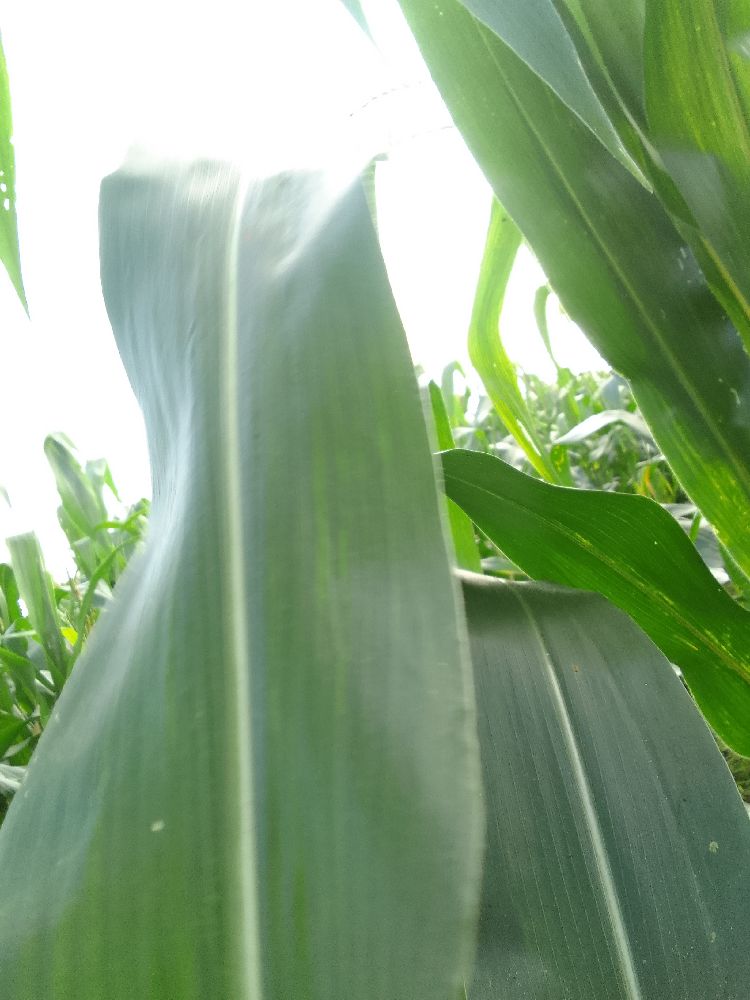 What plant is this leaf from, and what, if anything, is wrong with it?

maize, healthy
